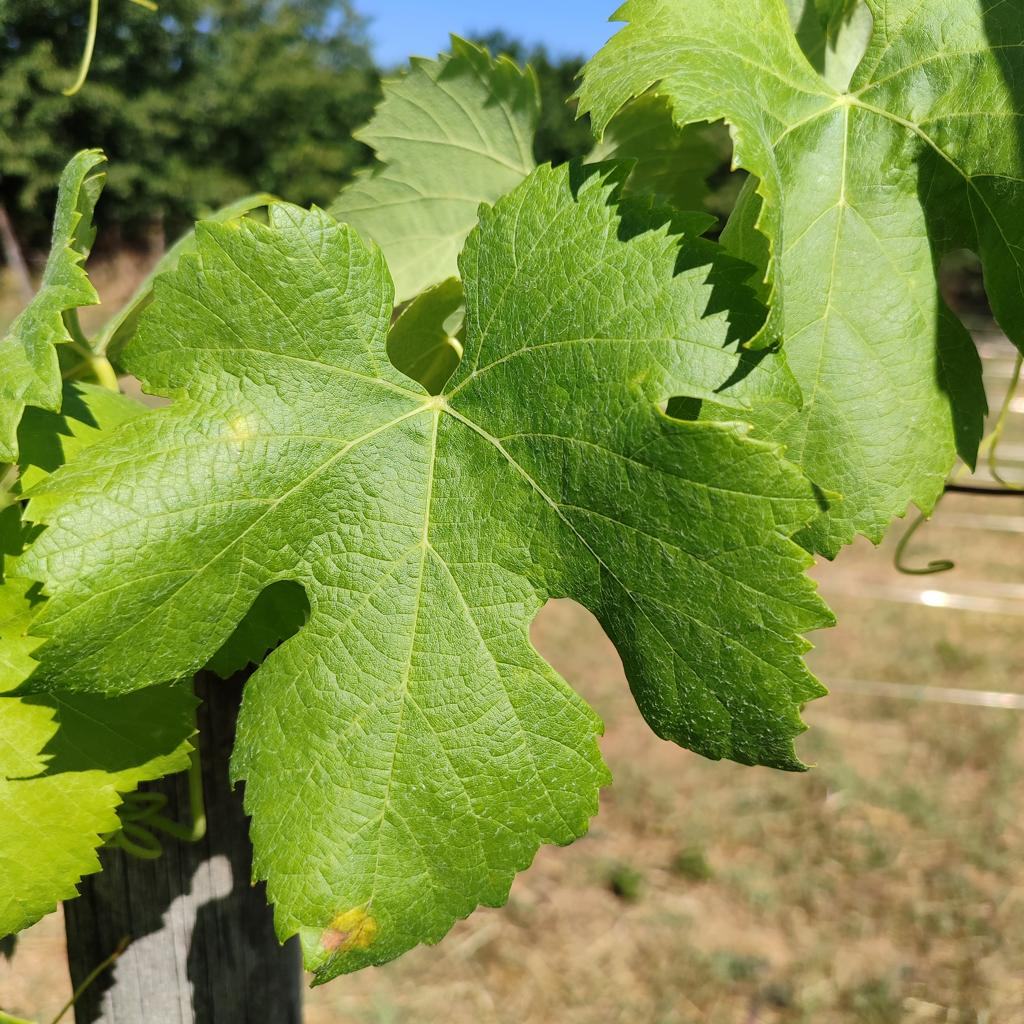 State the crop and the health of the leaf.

grapevine, downy mildew
